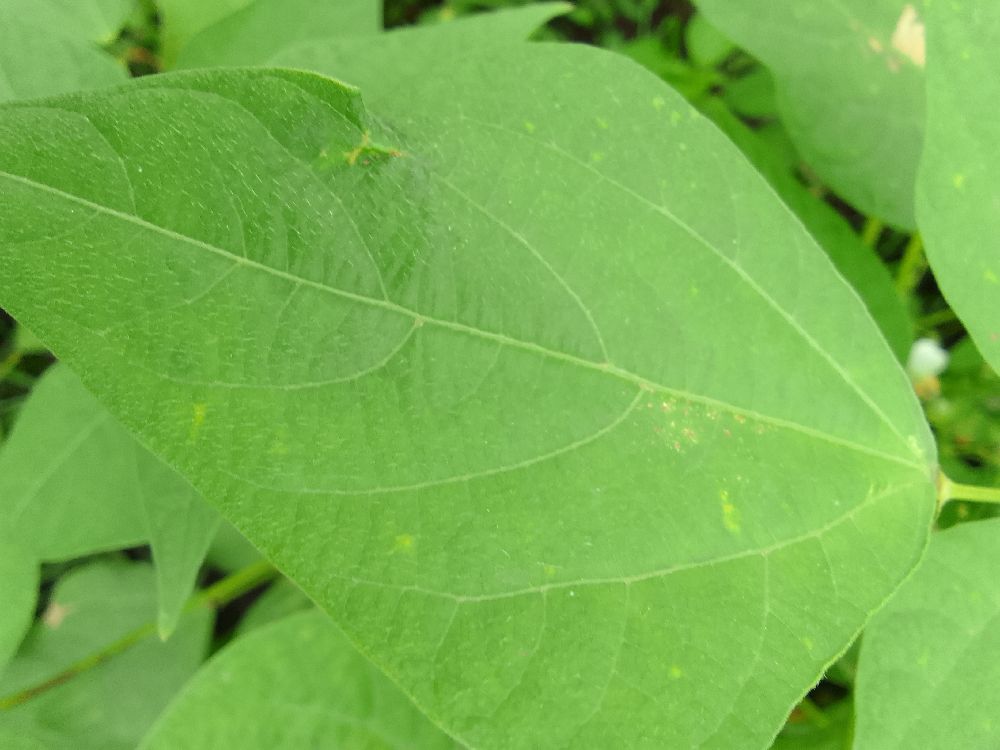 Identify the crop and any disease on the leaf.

common bean, healthy
